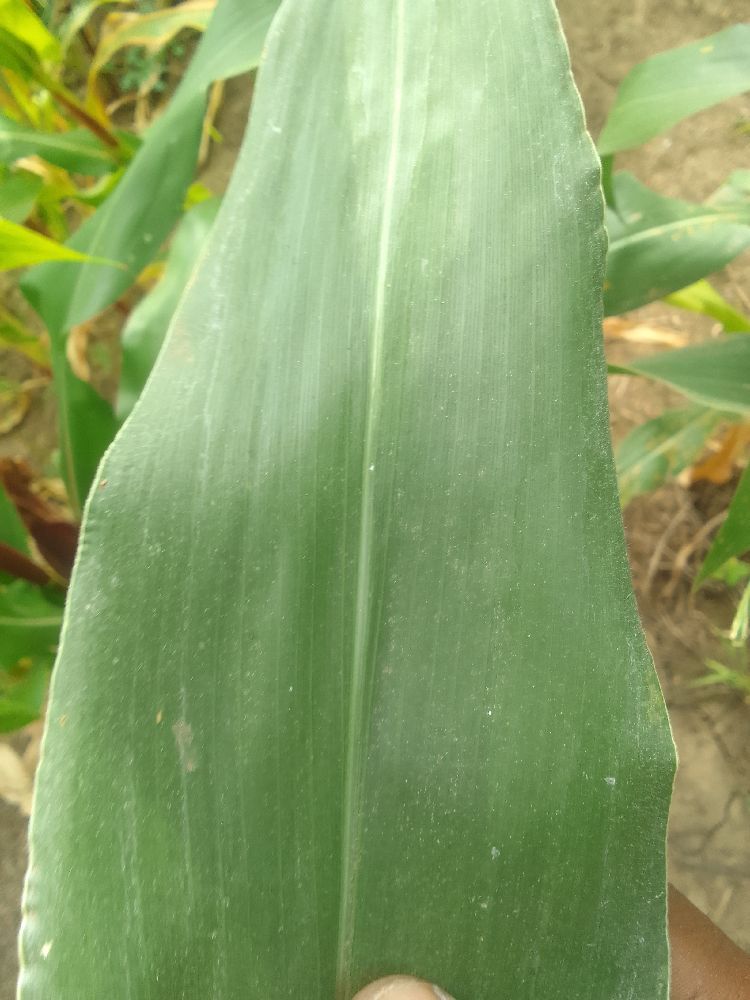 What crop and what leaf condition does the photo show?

maize, healthy
